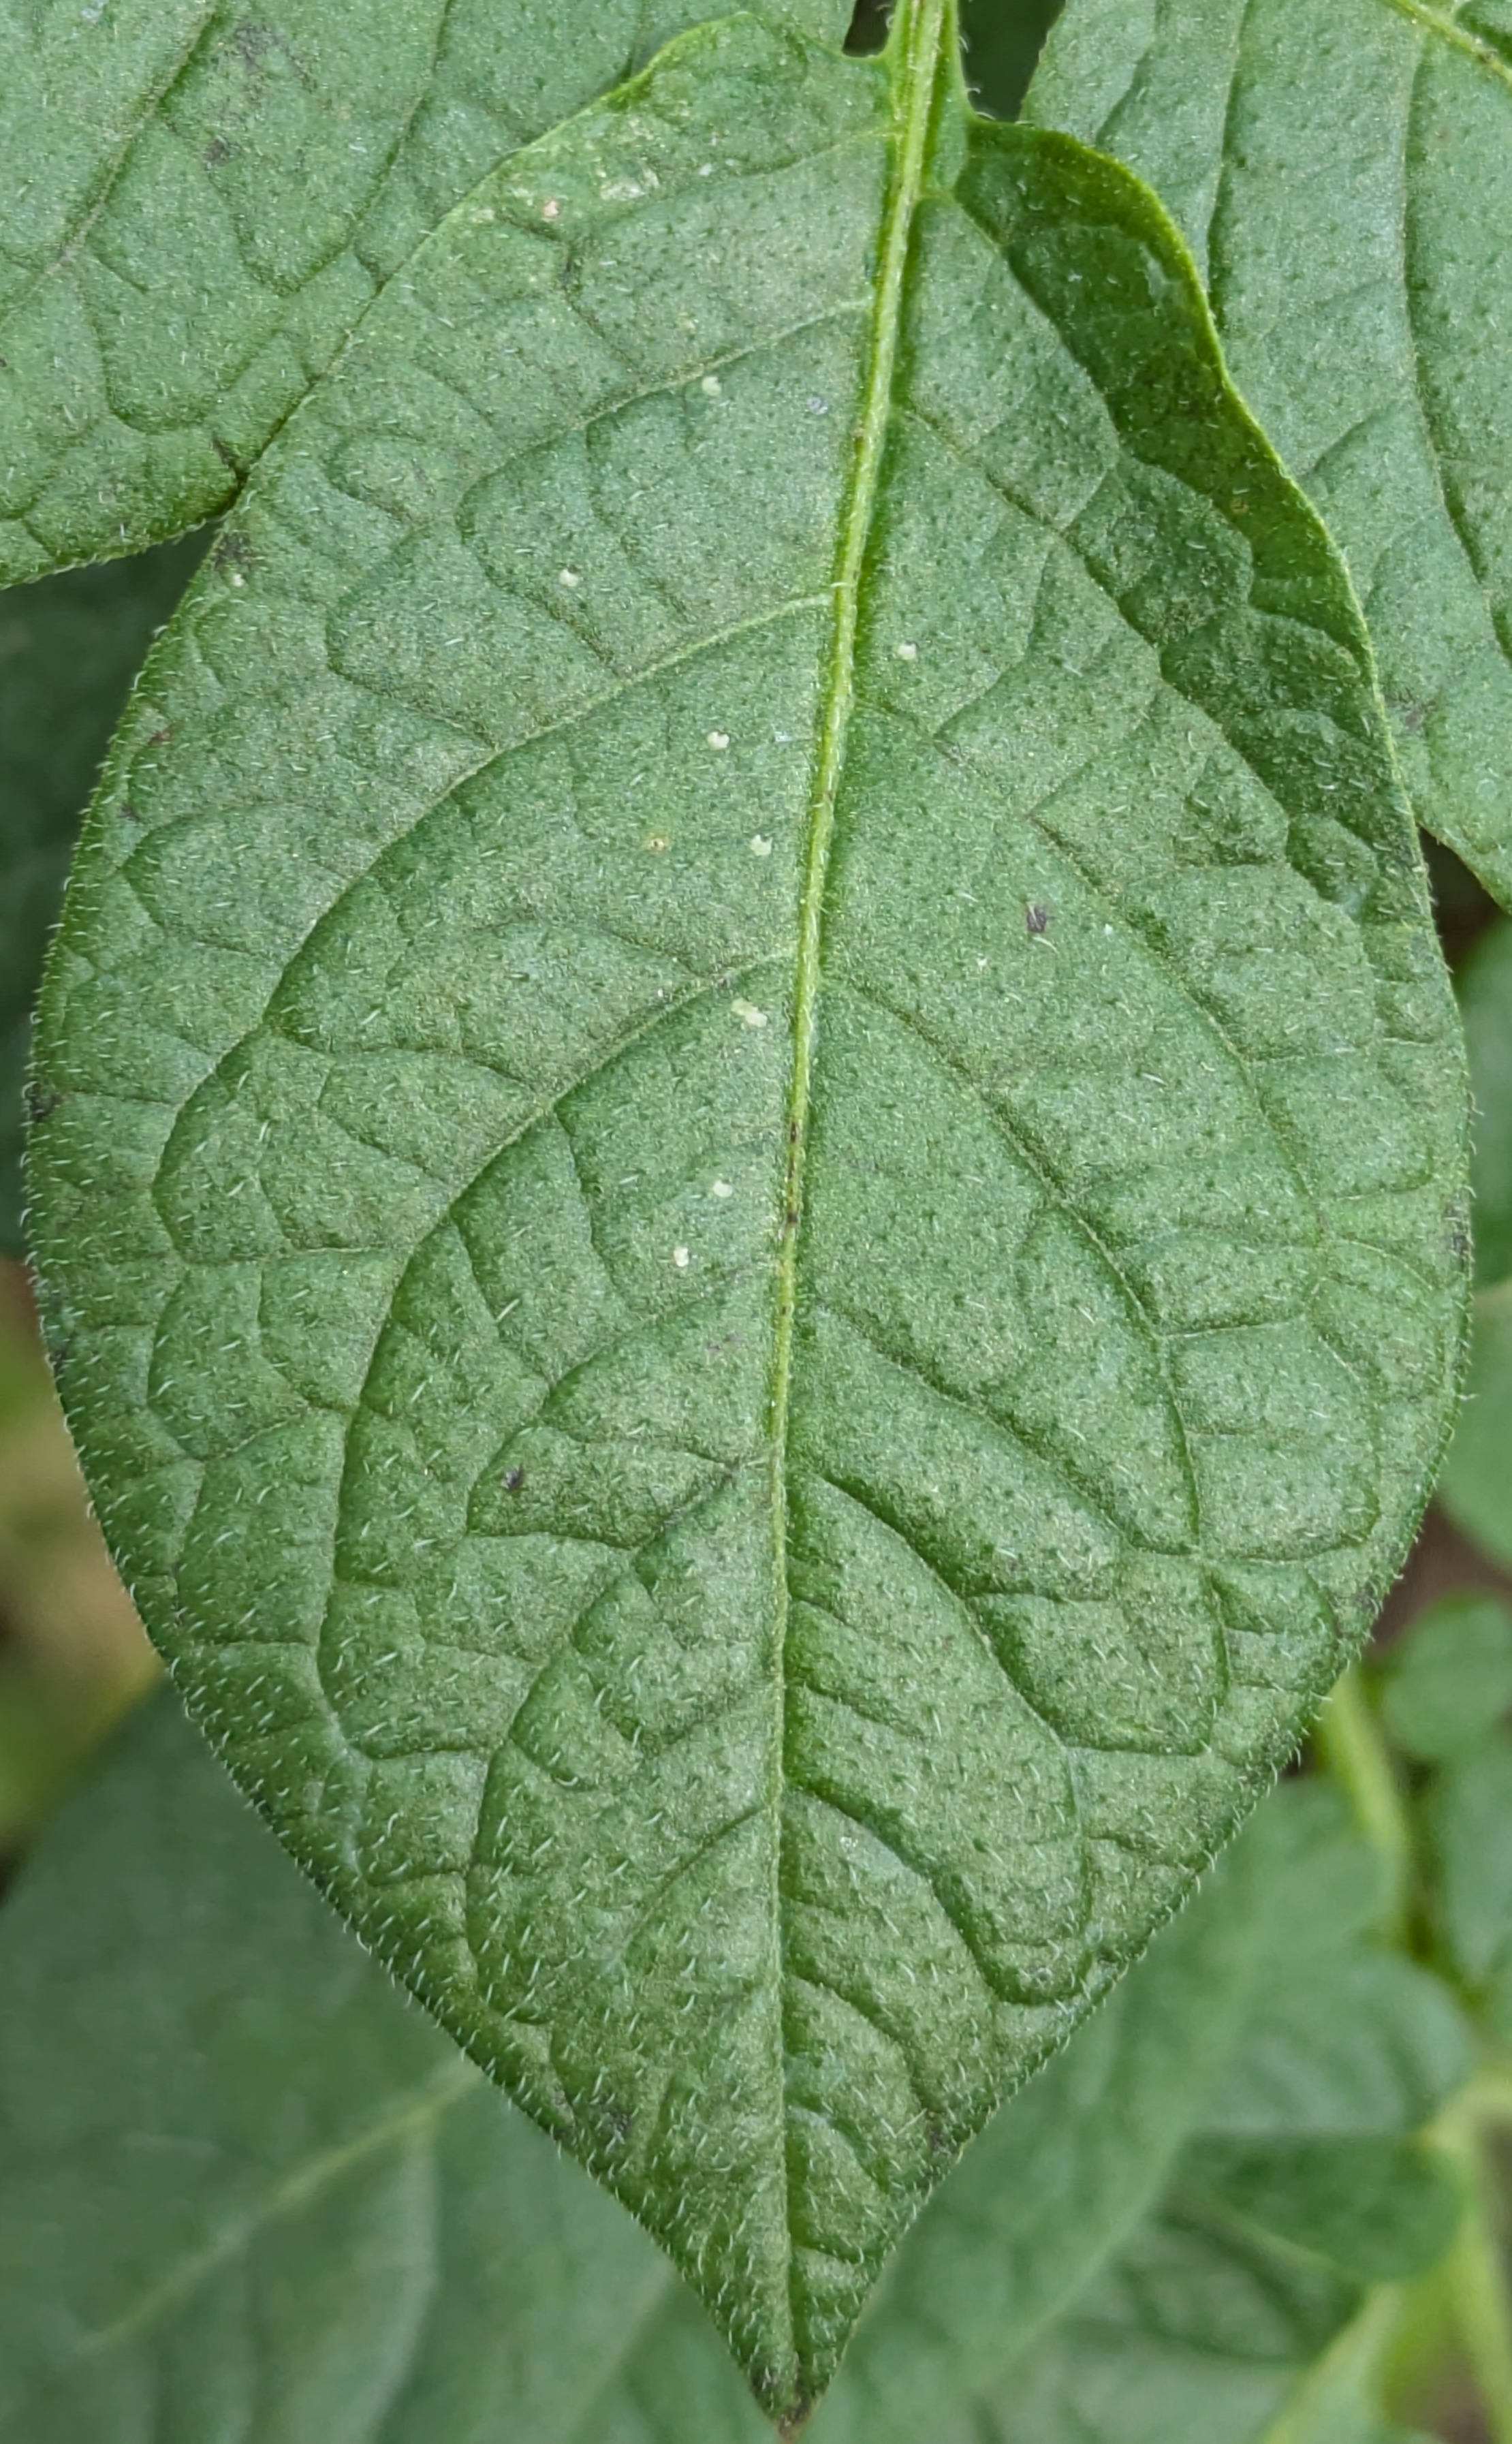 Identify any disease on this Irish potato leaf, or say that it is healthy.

healthy
